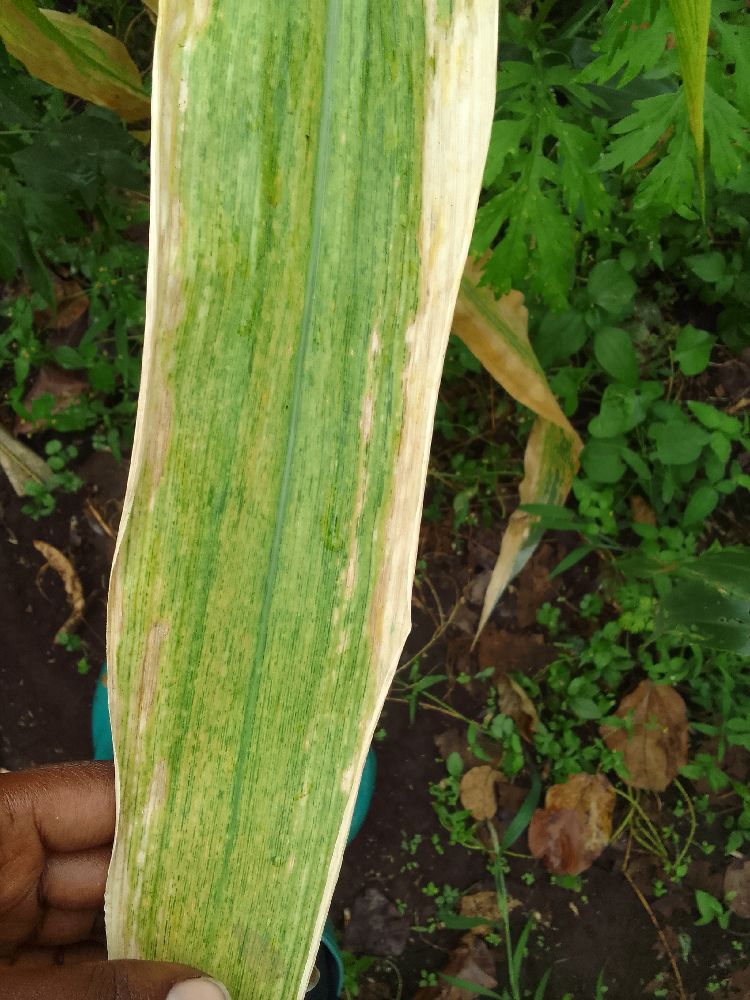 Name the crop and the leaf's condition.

maize, maize lethal necrosis
